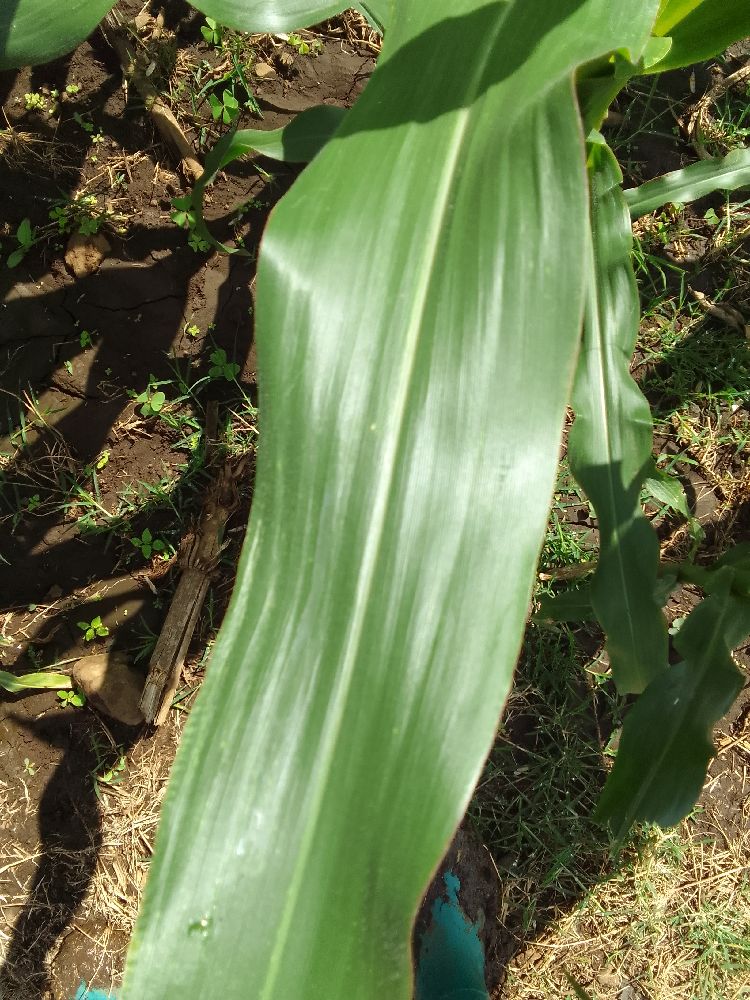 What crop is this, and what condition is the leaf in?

maize, healthy
